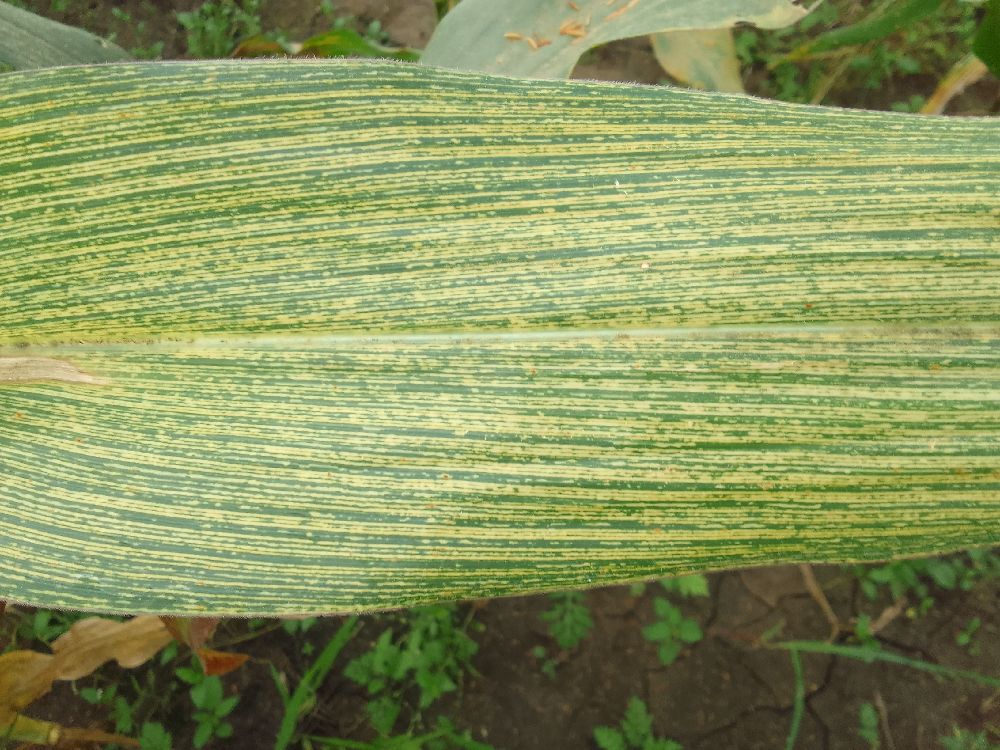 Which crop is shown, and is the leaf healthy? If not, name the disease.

maize, maize streak virus
